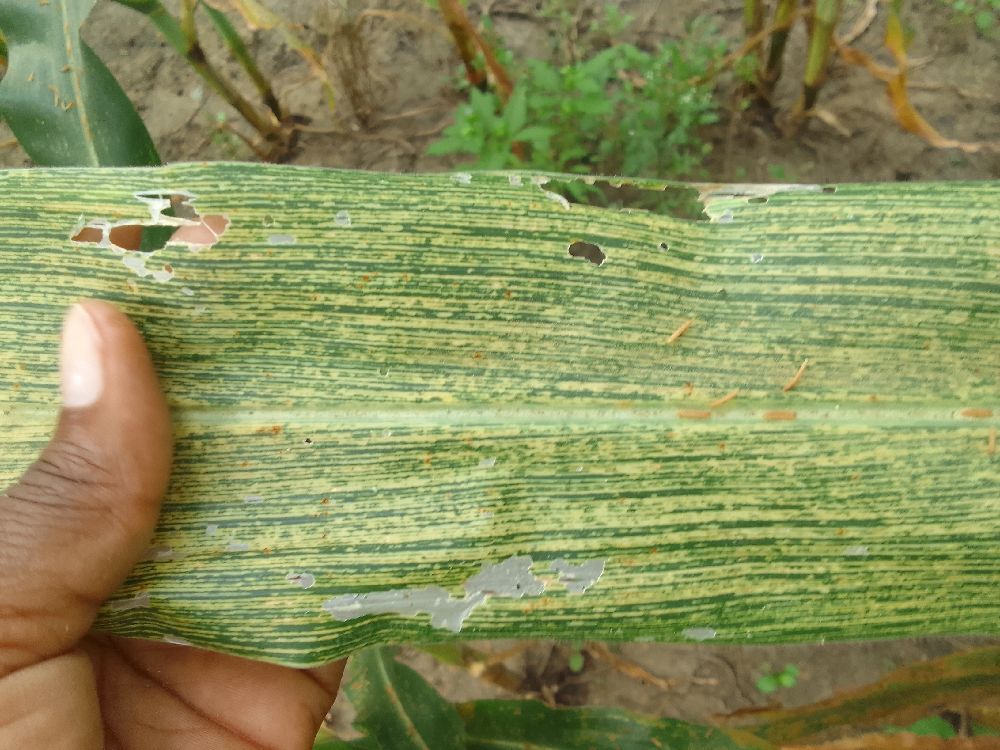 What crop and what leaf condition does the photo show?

maize, maize streak virus
